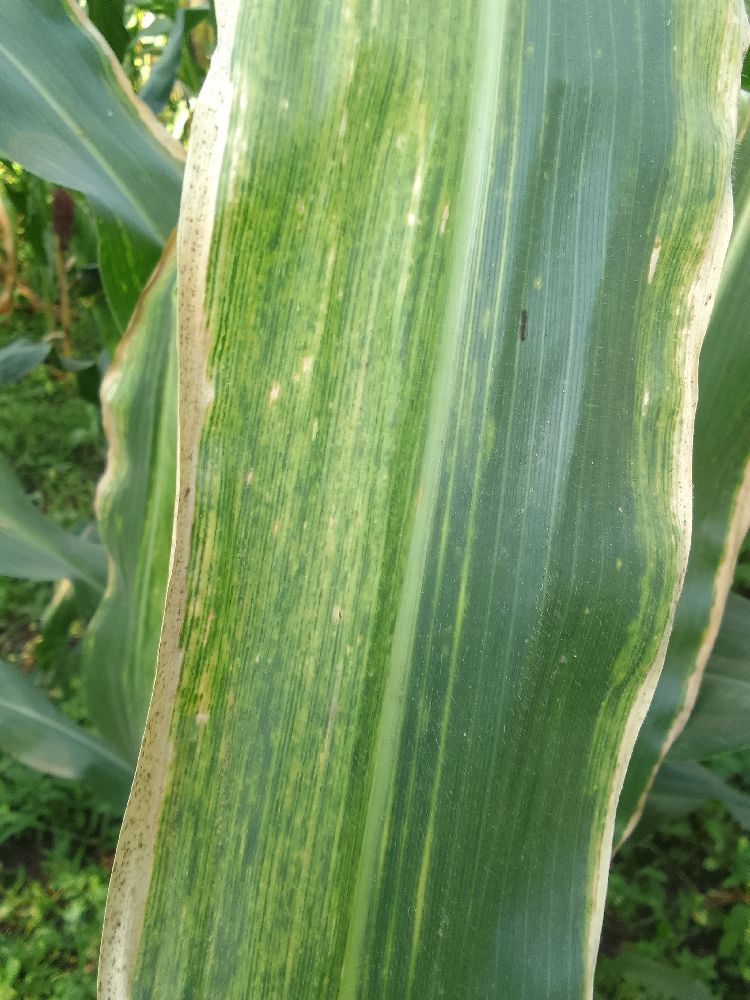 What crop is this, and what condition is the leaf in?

maize, maize lethal necrosis
